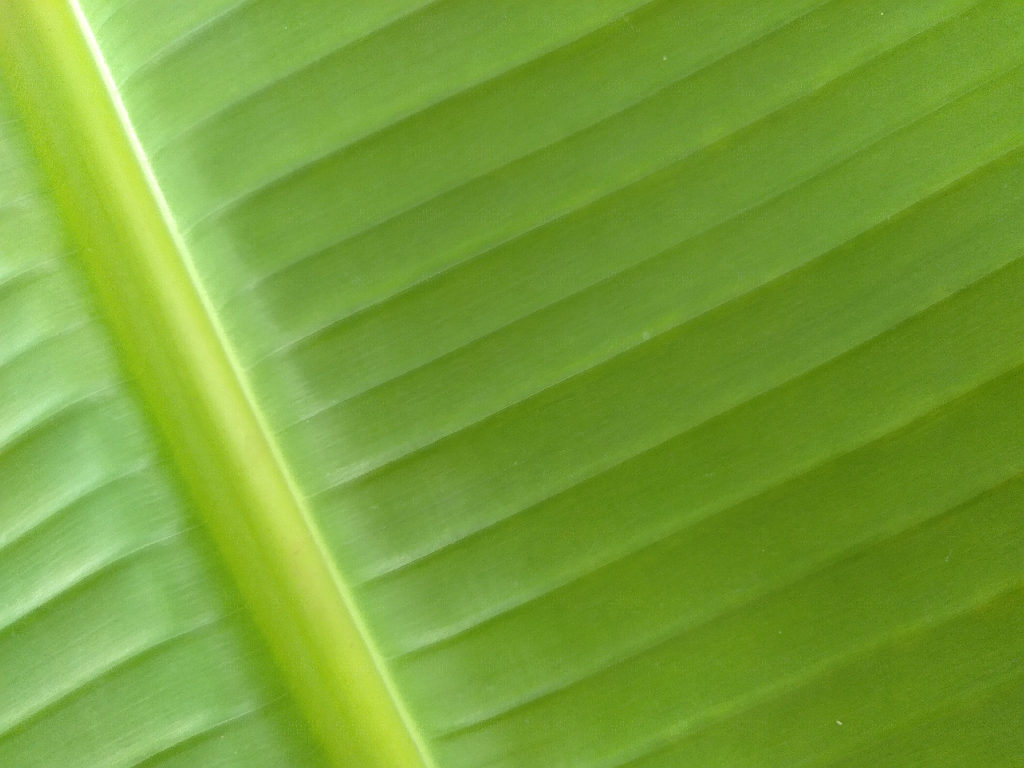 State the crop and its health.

banana, healthy
